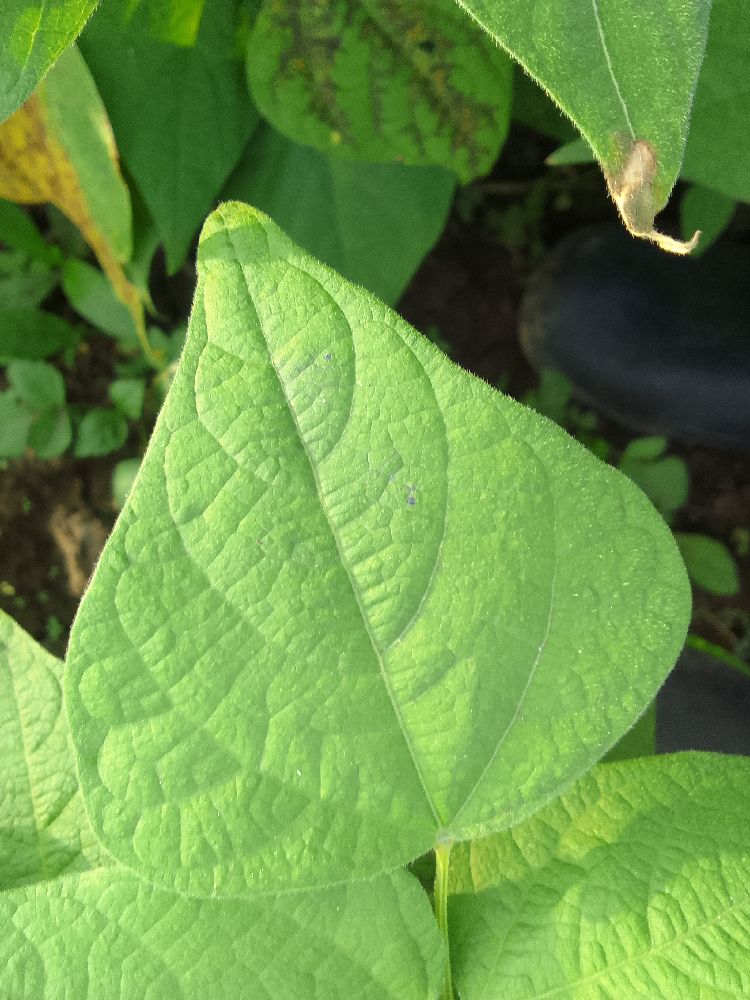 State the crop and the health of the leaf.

common bean, healthy
